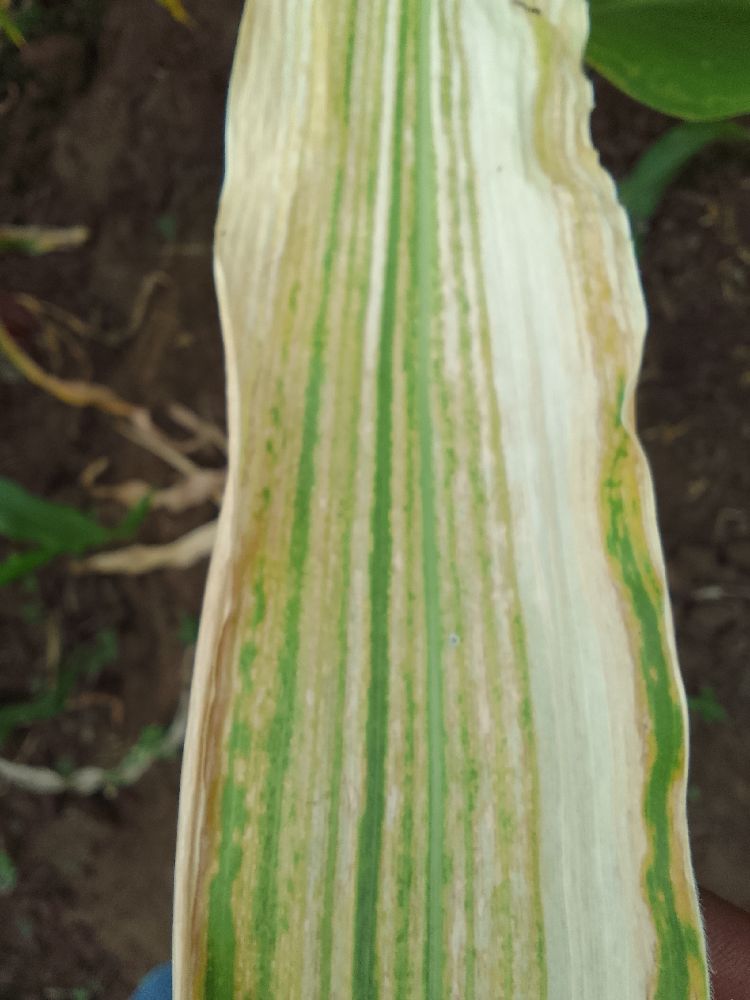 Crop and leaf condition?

maize, maize lethal necrosis
